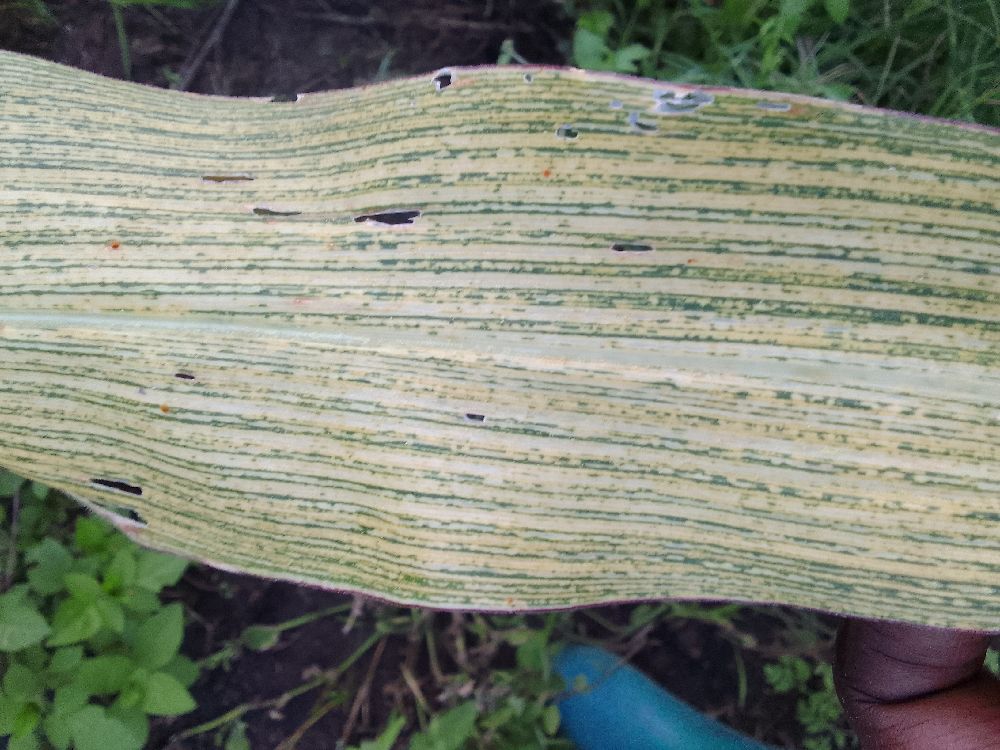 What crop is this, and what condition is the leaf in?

maize, maize streak virus
